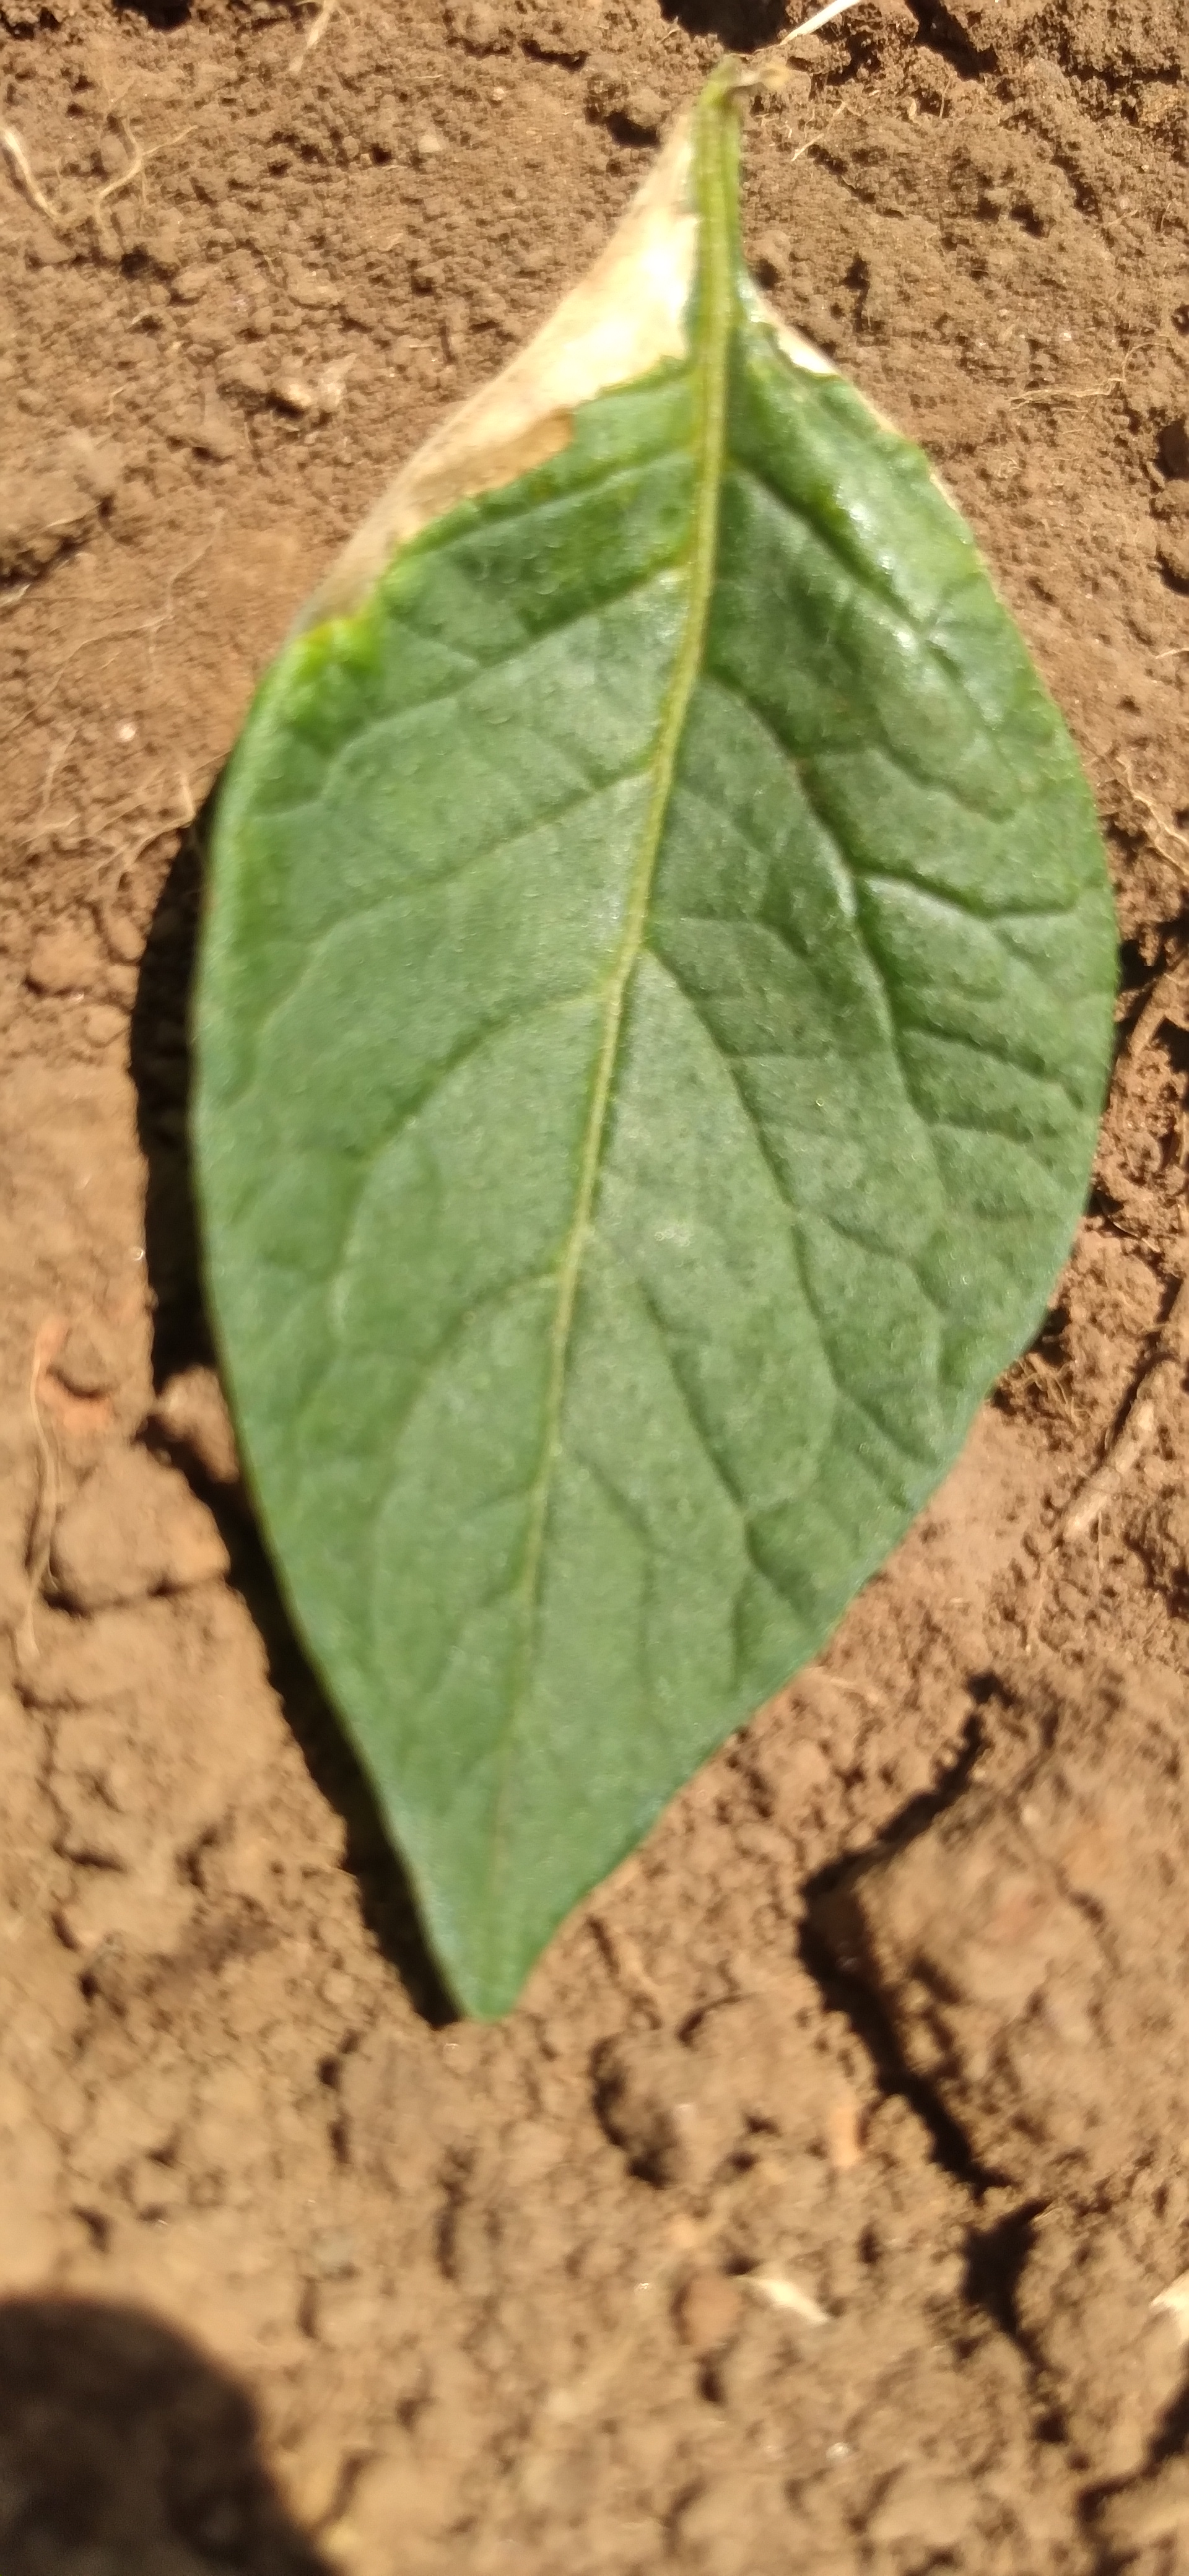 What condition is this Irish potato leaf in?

early blight
